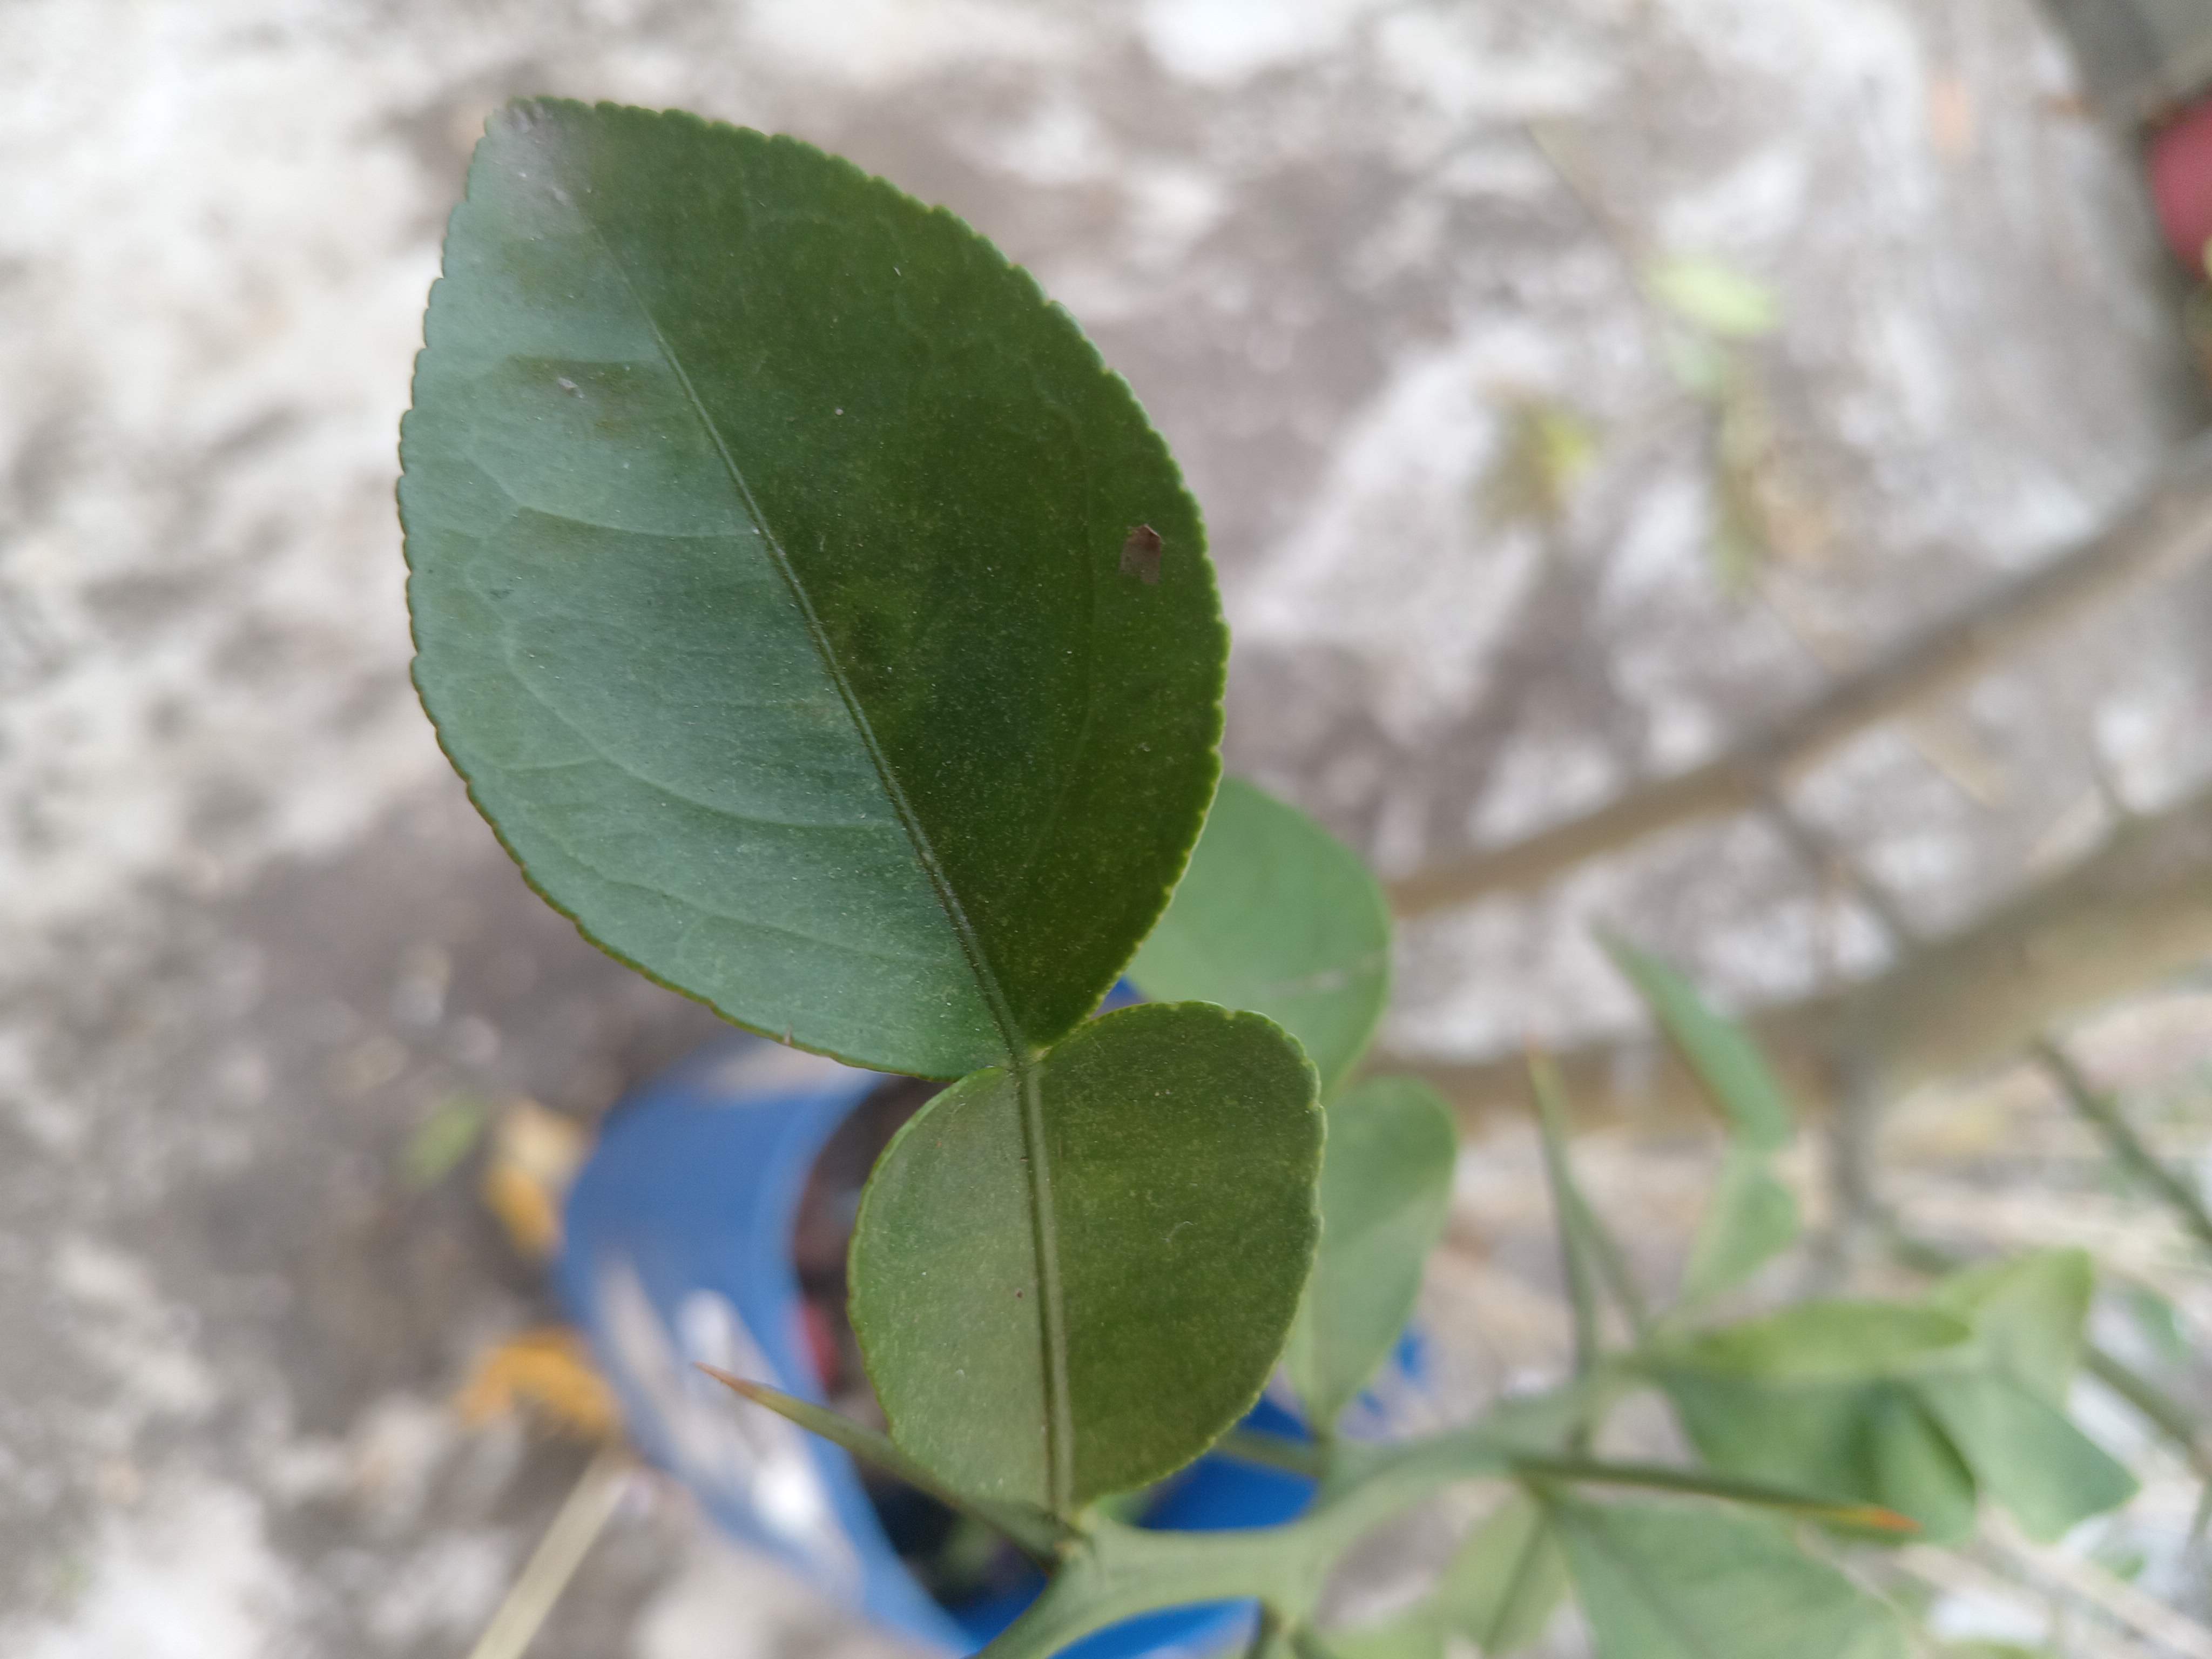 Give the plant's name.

lemon
